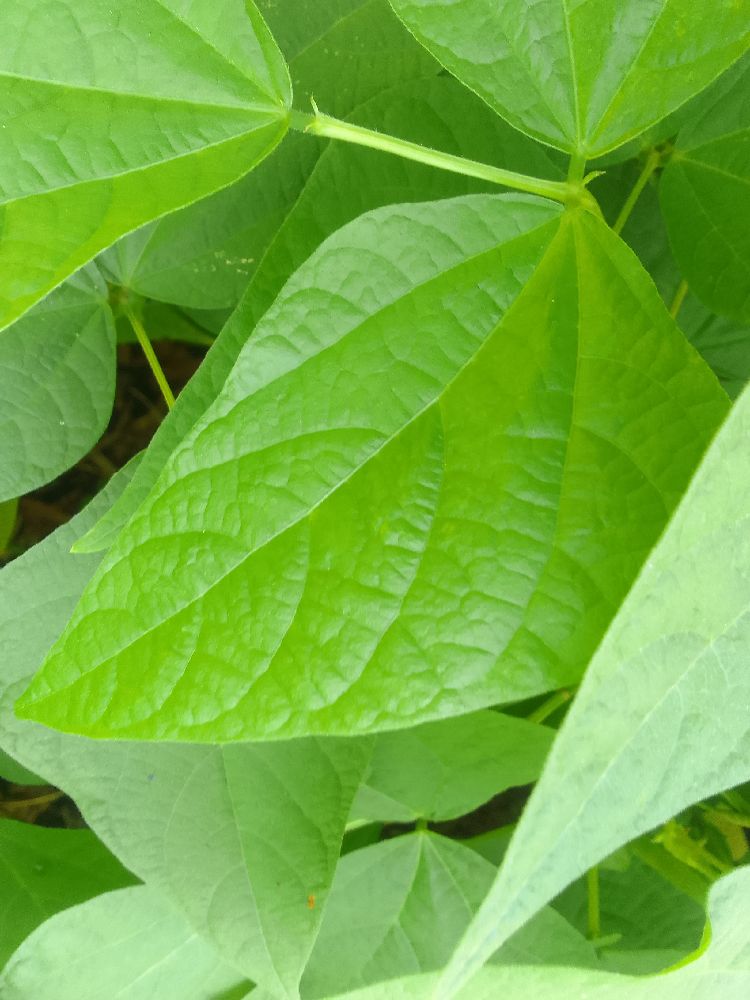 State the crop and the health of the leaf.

common bean, healthy
